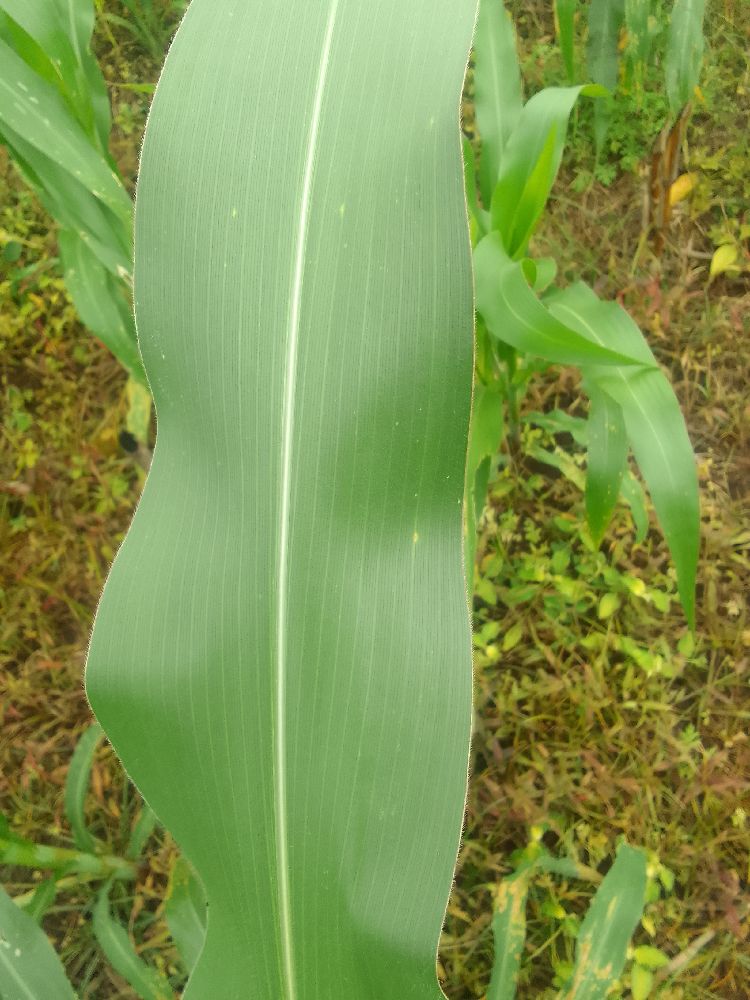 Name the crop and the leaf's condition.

maize, healthy
